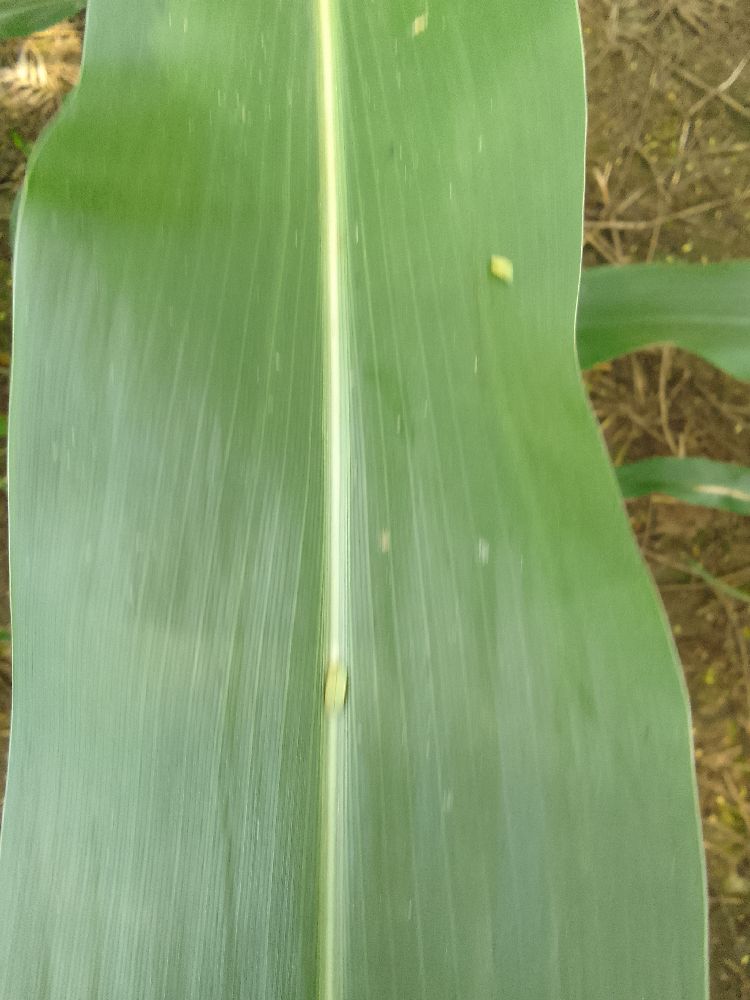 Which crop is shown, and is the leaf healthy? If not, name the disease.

maize, healthy
